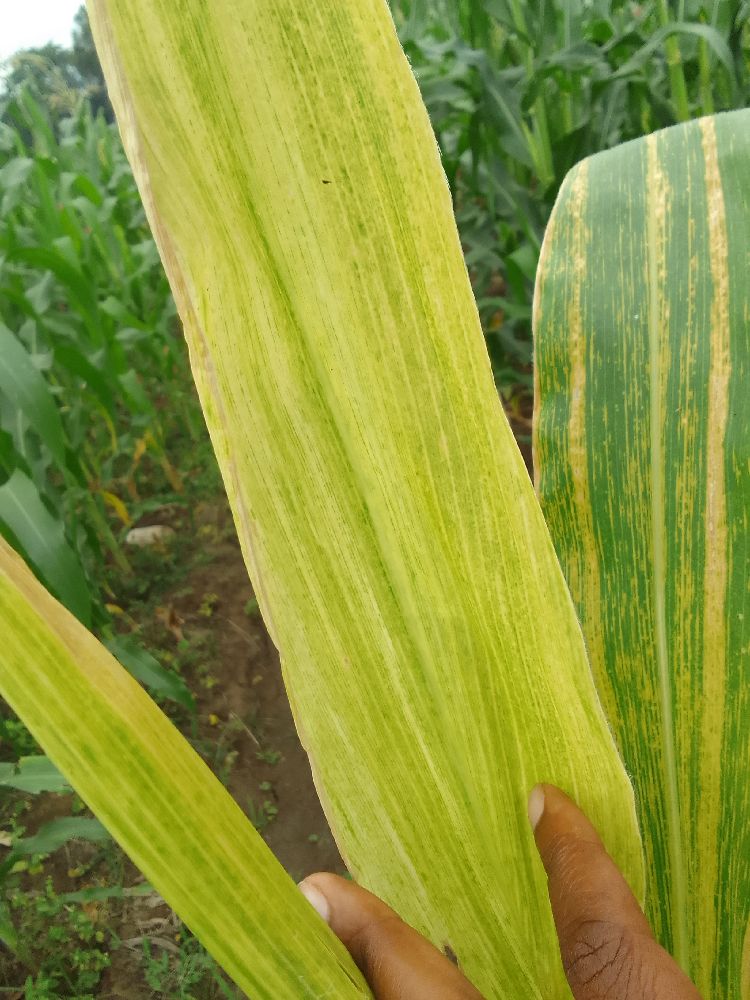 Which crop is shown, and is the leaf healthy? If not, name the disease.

maize, maize lethal necrosis
